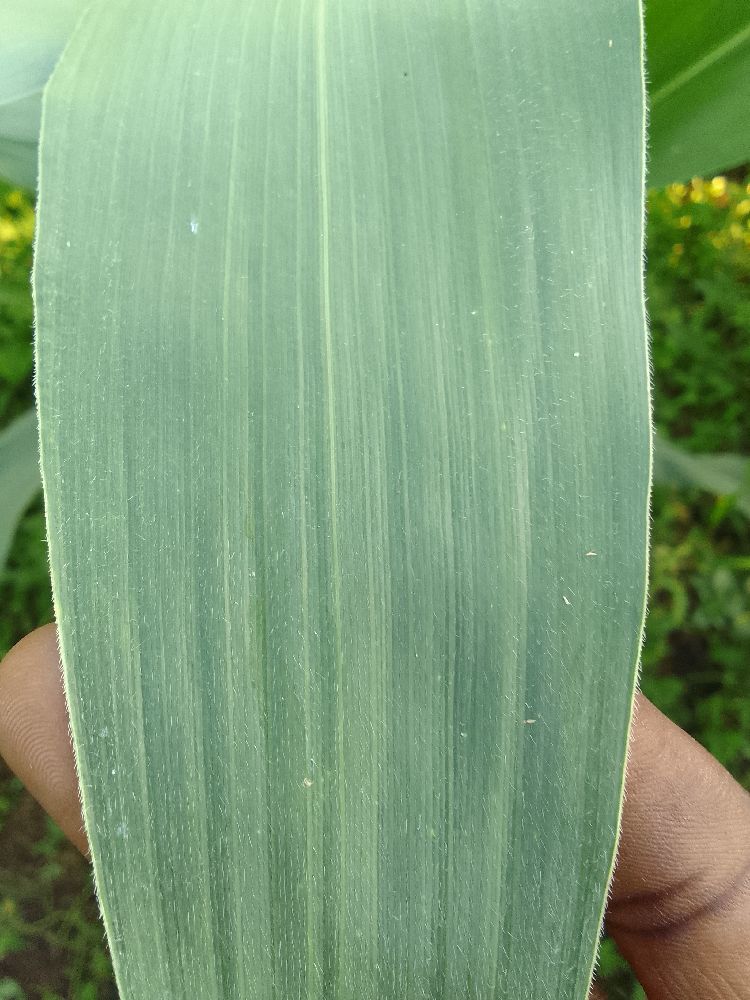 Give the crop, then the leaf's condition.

maize, healthy
